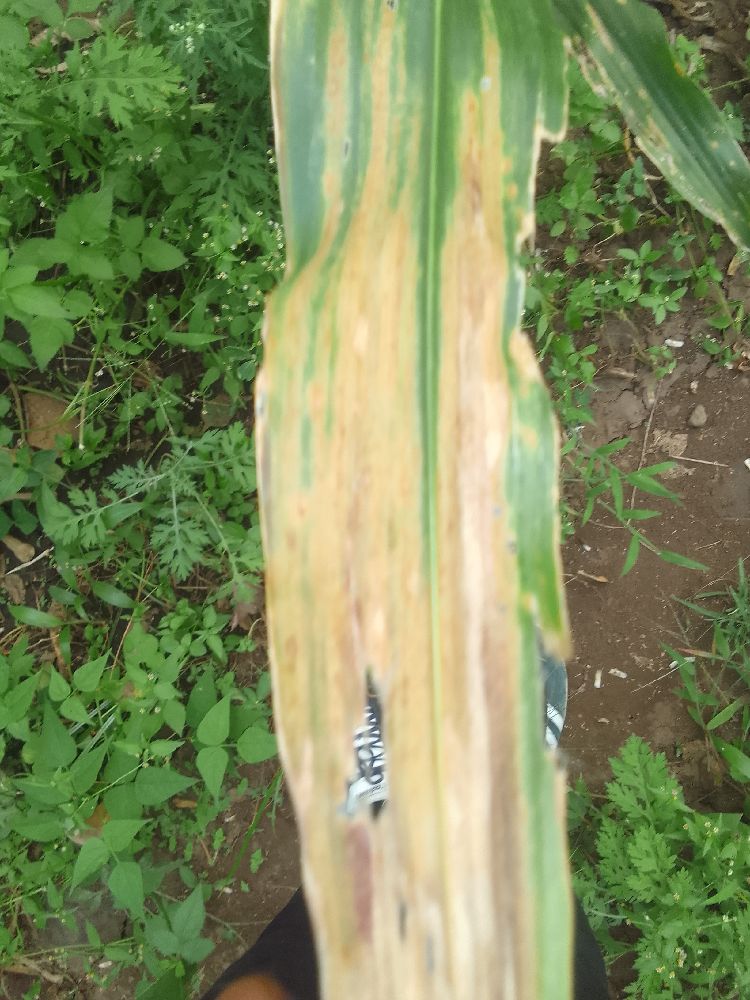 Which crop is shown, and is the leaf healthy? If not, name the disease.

maize, maize lethal necrosis
